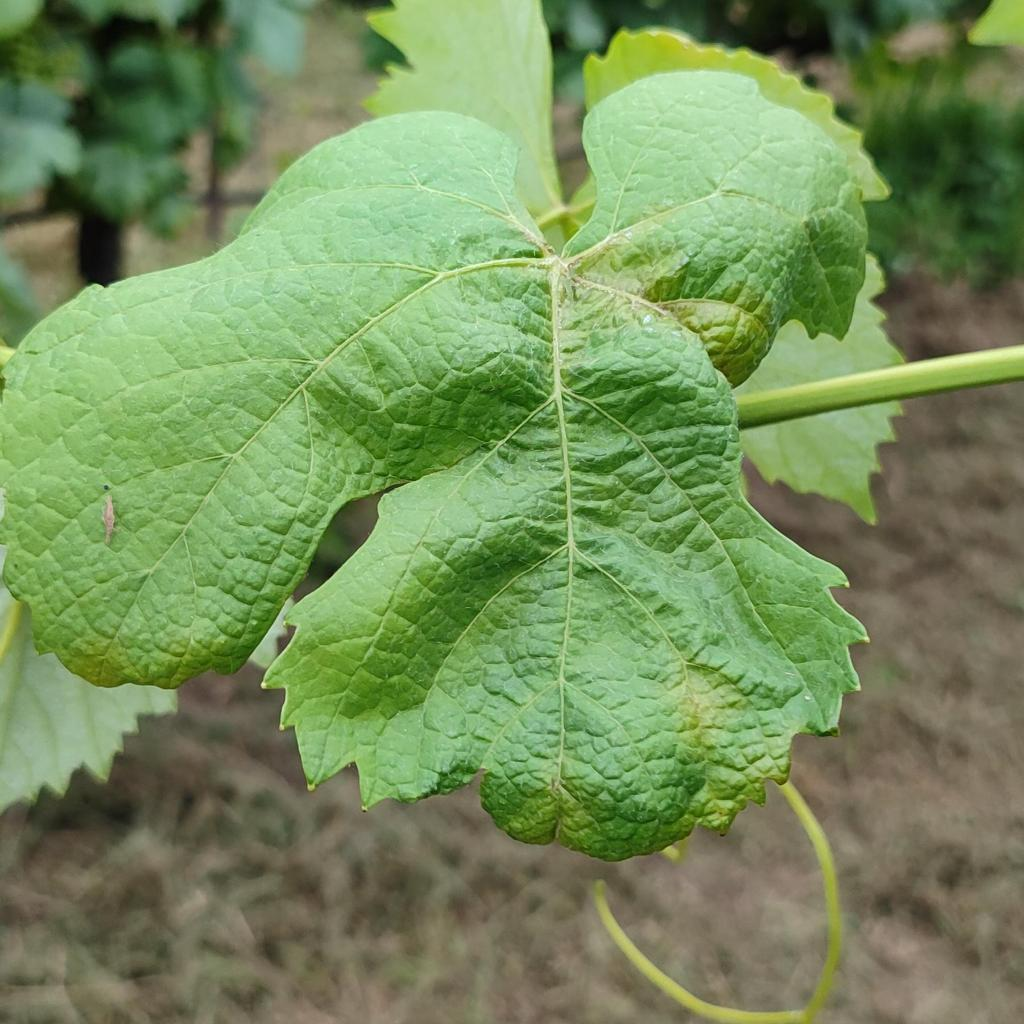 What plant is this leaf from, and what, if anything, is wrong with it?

grapevine, downy mildew
